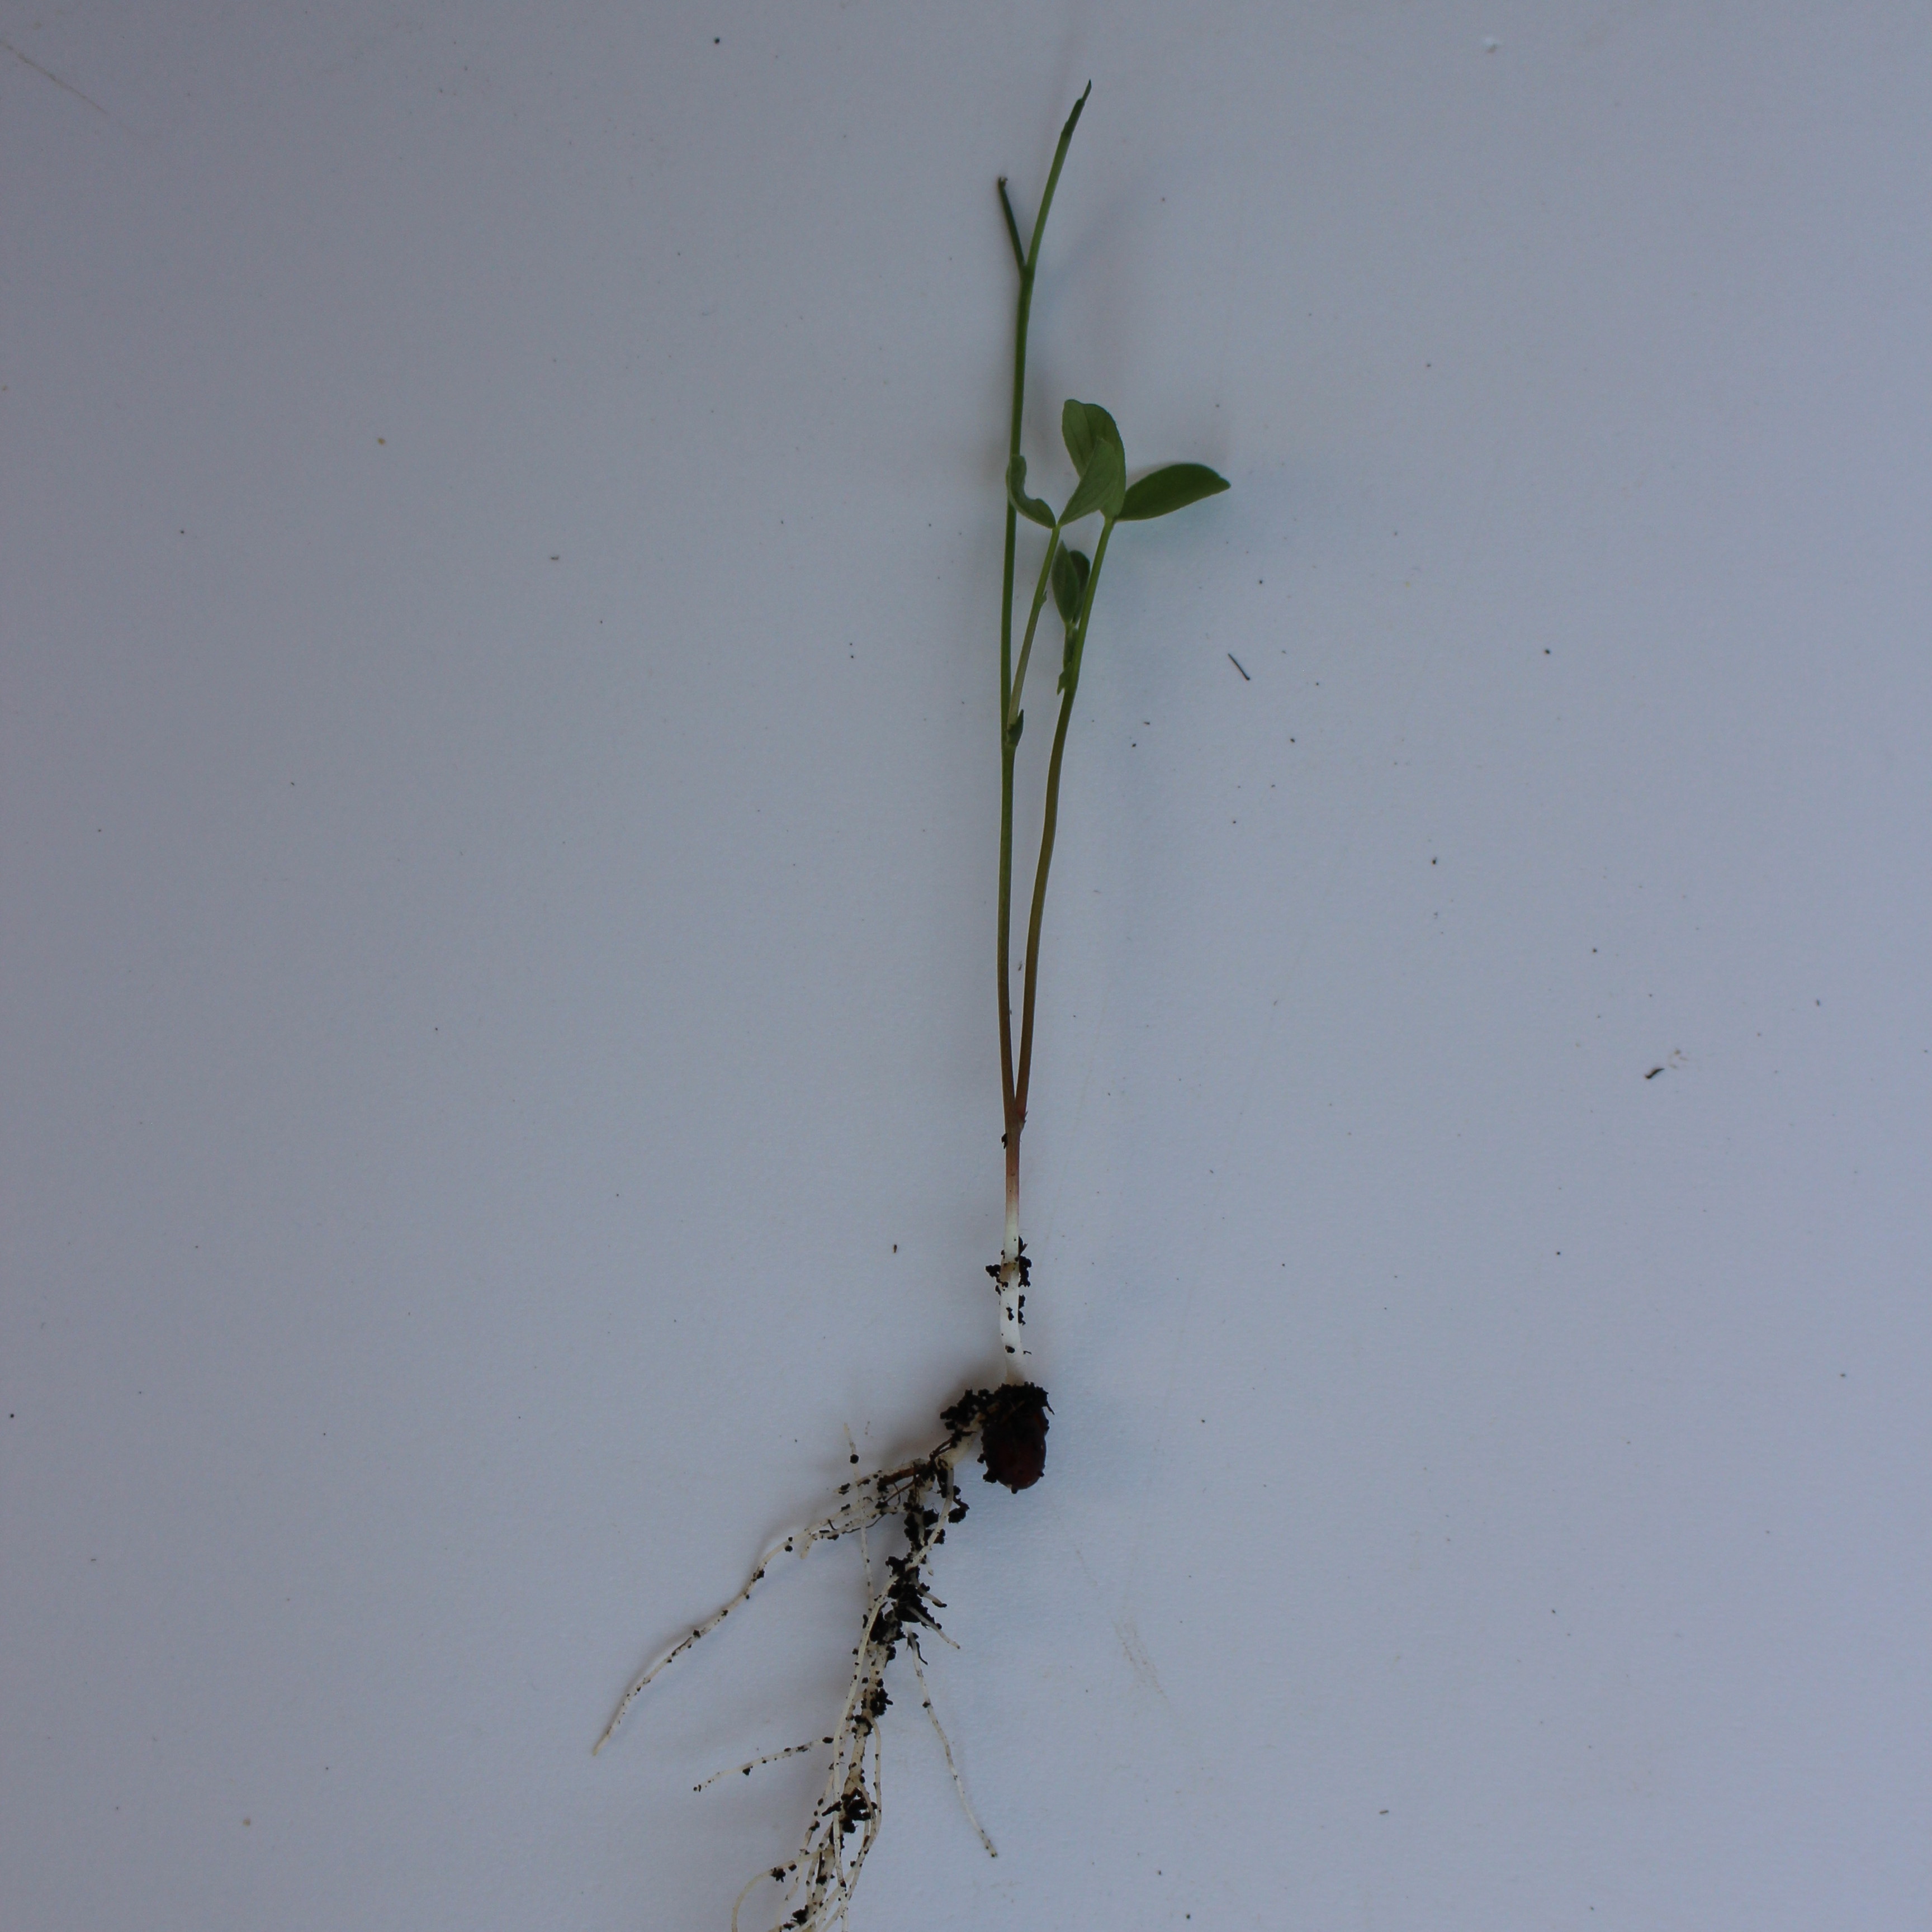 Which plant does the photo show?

Vicia sativa
